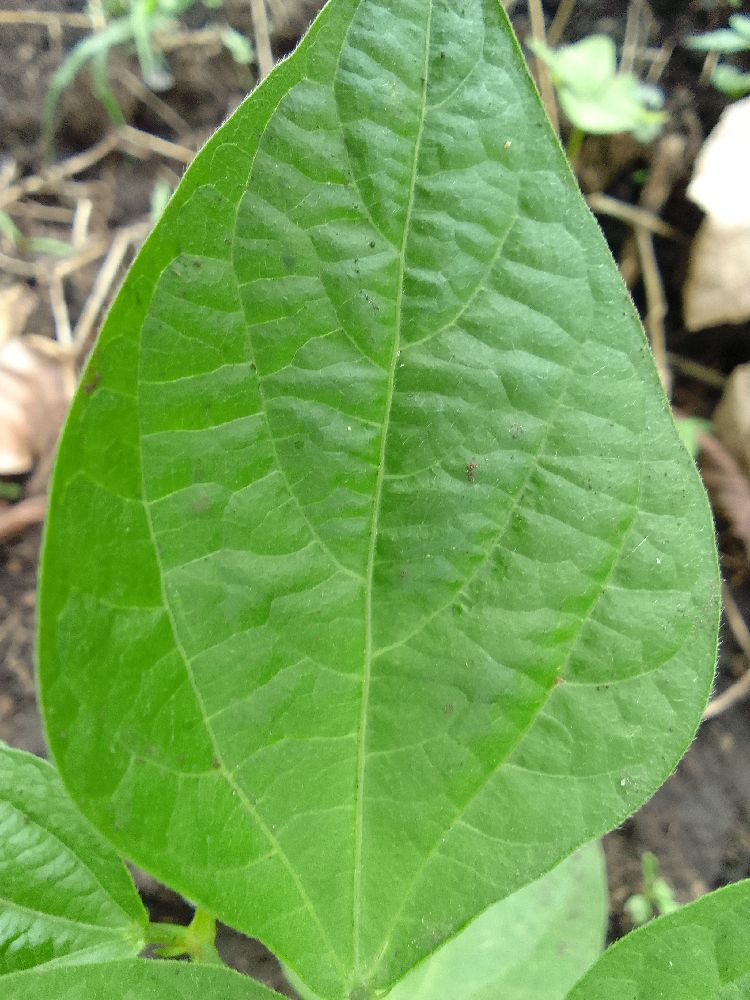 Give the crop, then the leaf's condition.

common bean, healthy
